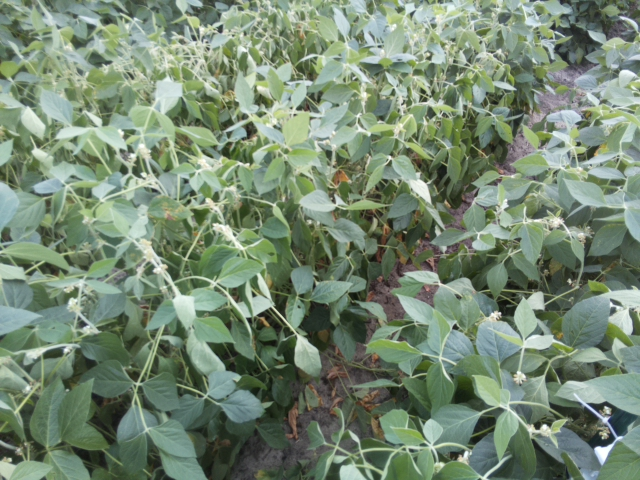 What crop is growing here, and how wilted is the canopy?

soybean, slight leaflet or petiole turgor loss in upper canopy
